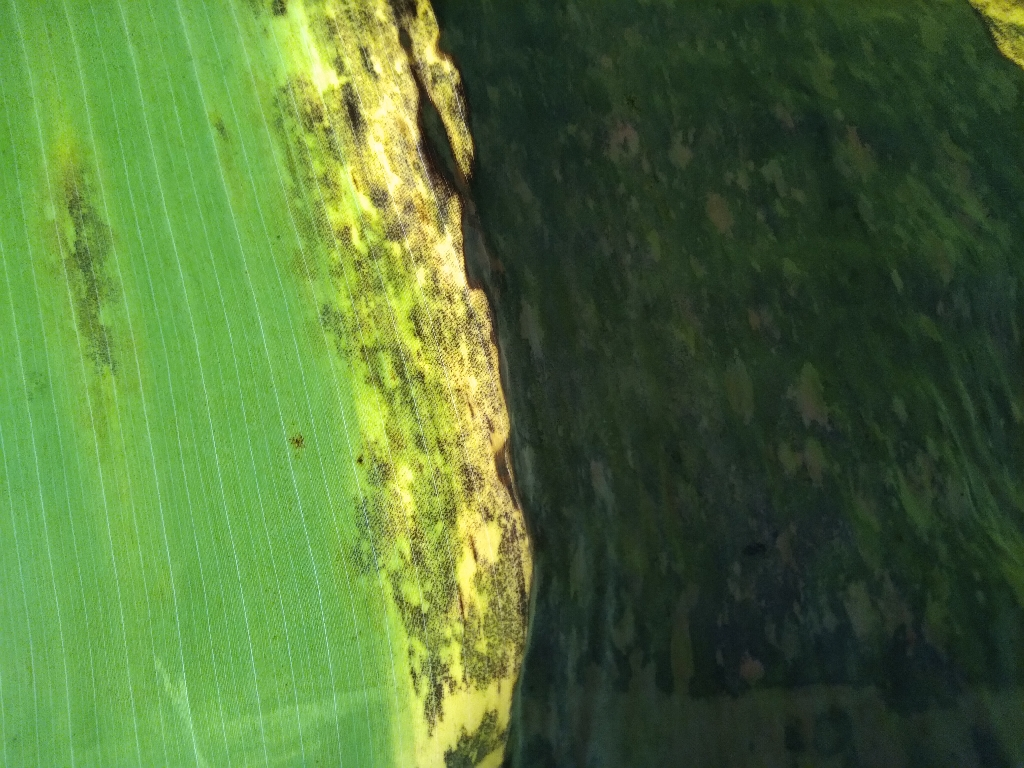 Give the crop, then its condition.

banana, black sigatoka
